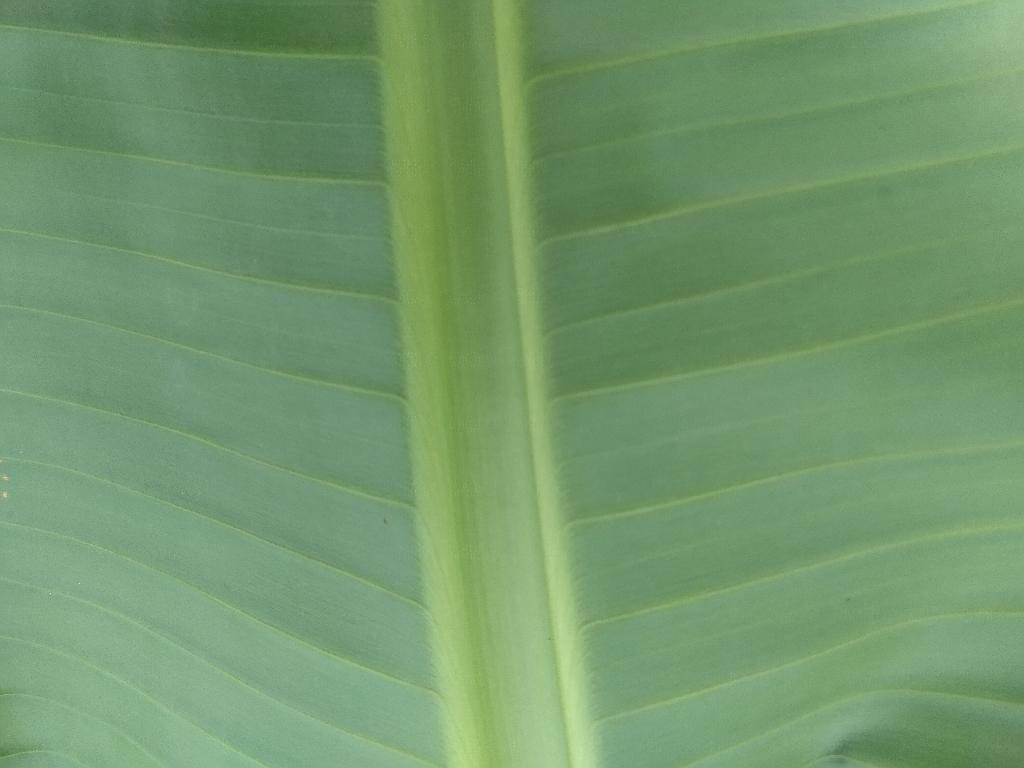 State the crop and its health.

banana, healthy
